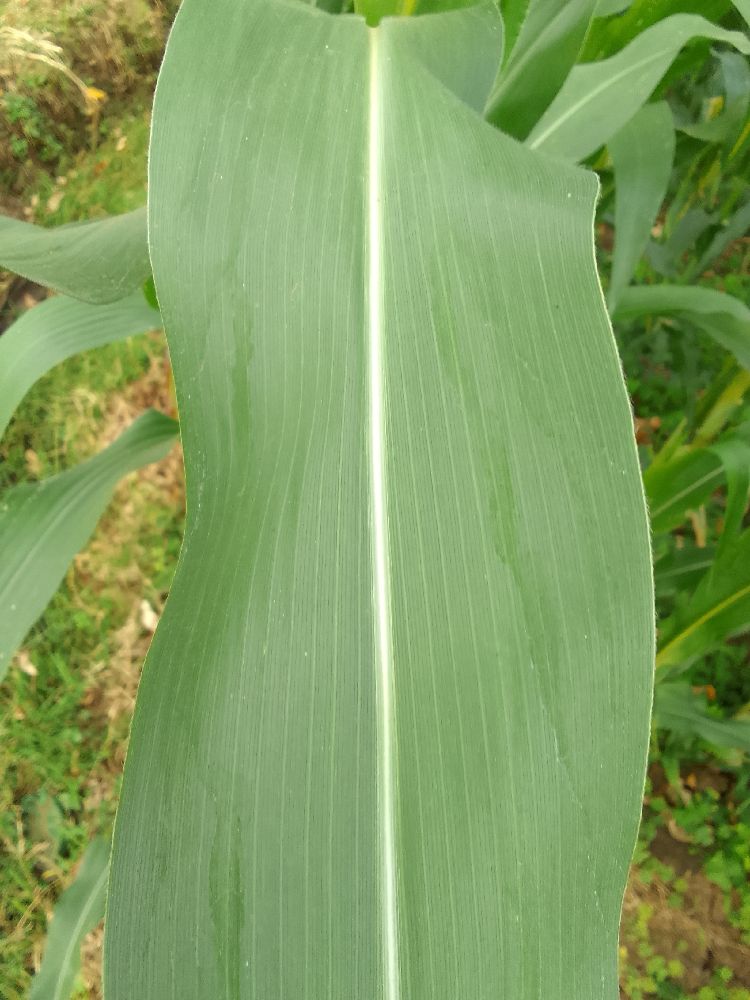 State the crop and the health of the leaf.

maize, healthy
